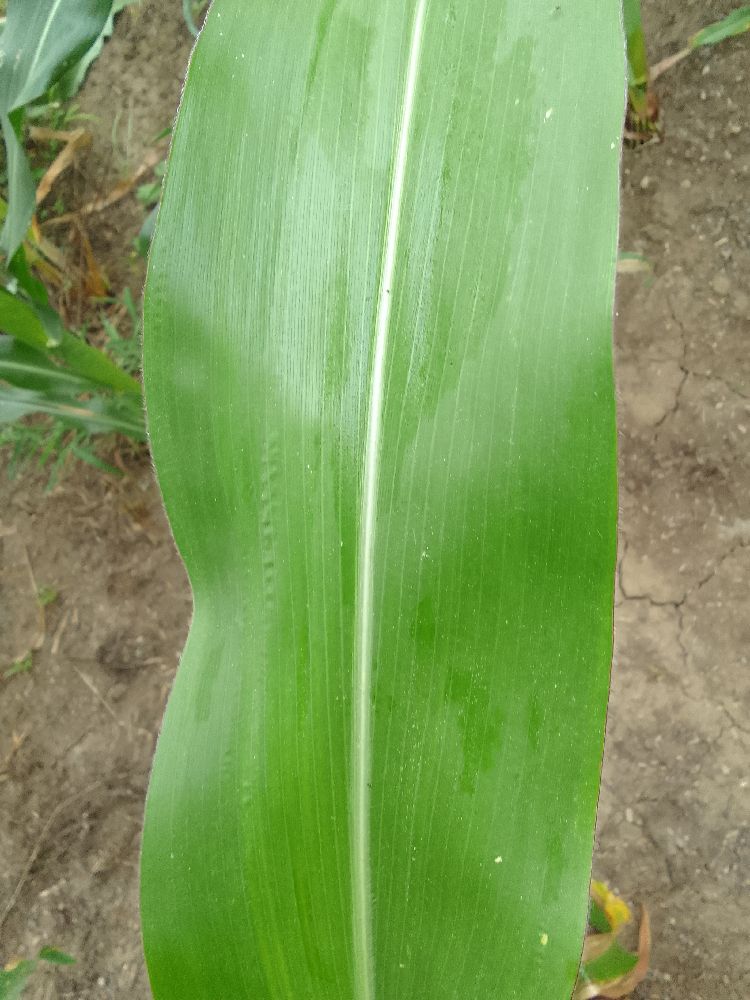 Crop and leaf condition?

maize, healthy
